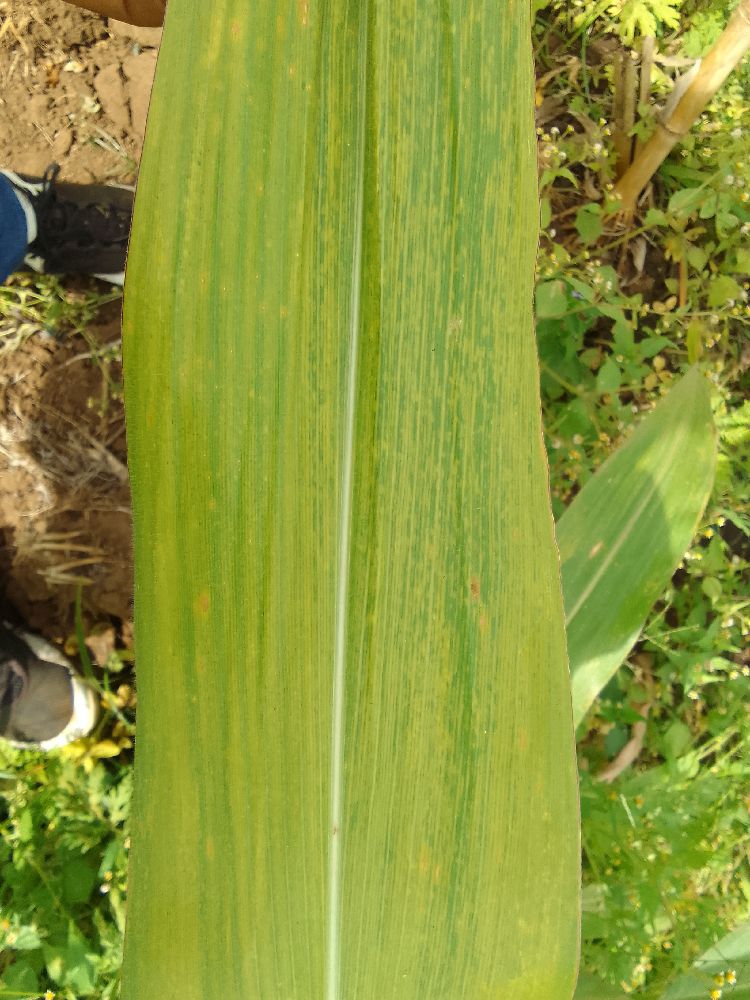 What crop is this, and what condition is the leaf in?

maize, maize lethal necrosis
